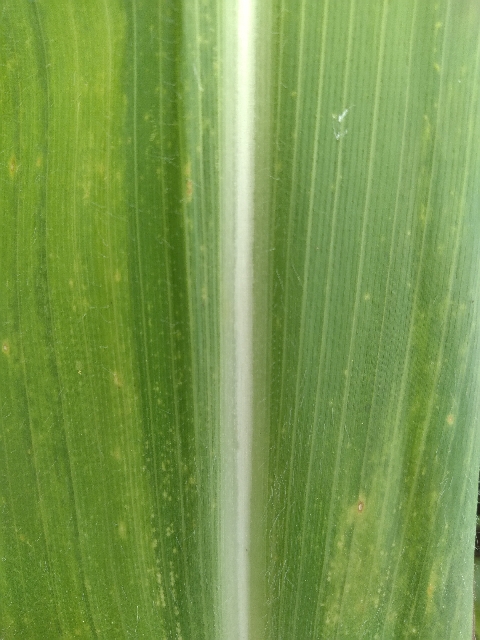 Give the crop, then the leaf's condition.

maize, maize lethal necrosis
